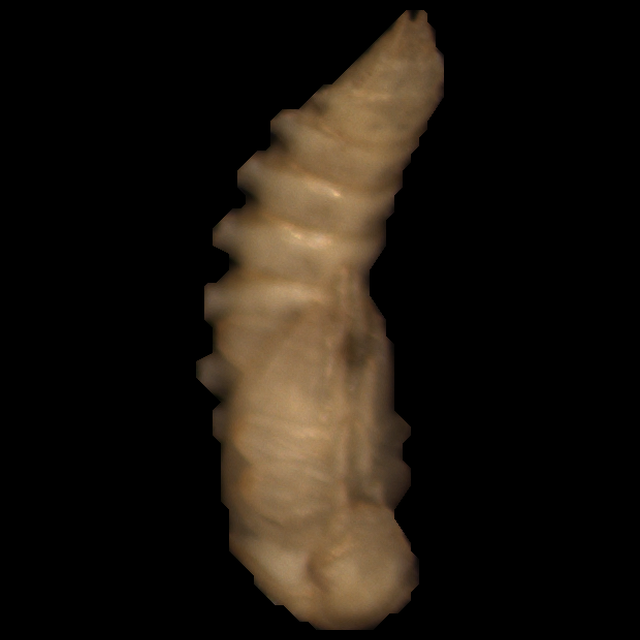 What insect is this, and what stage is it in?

mealworm pupa
